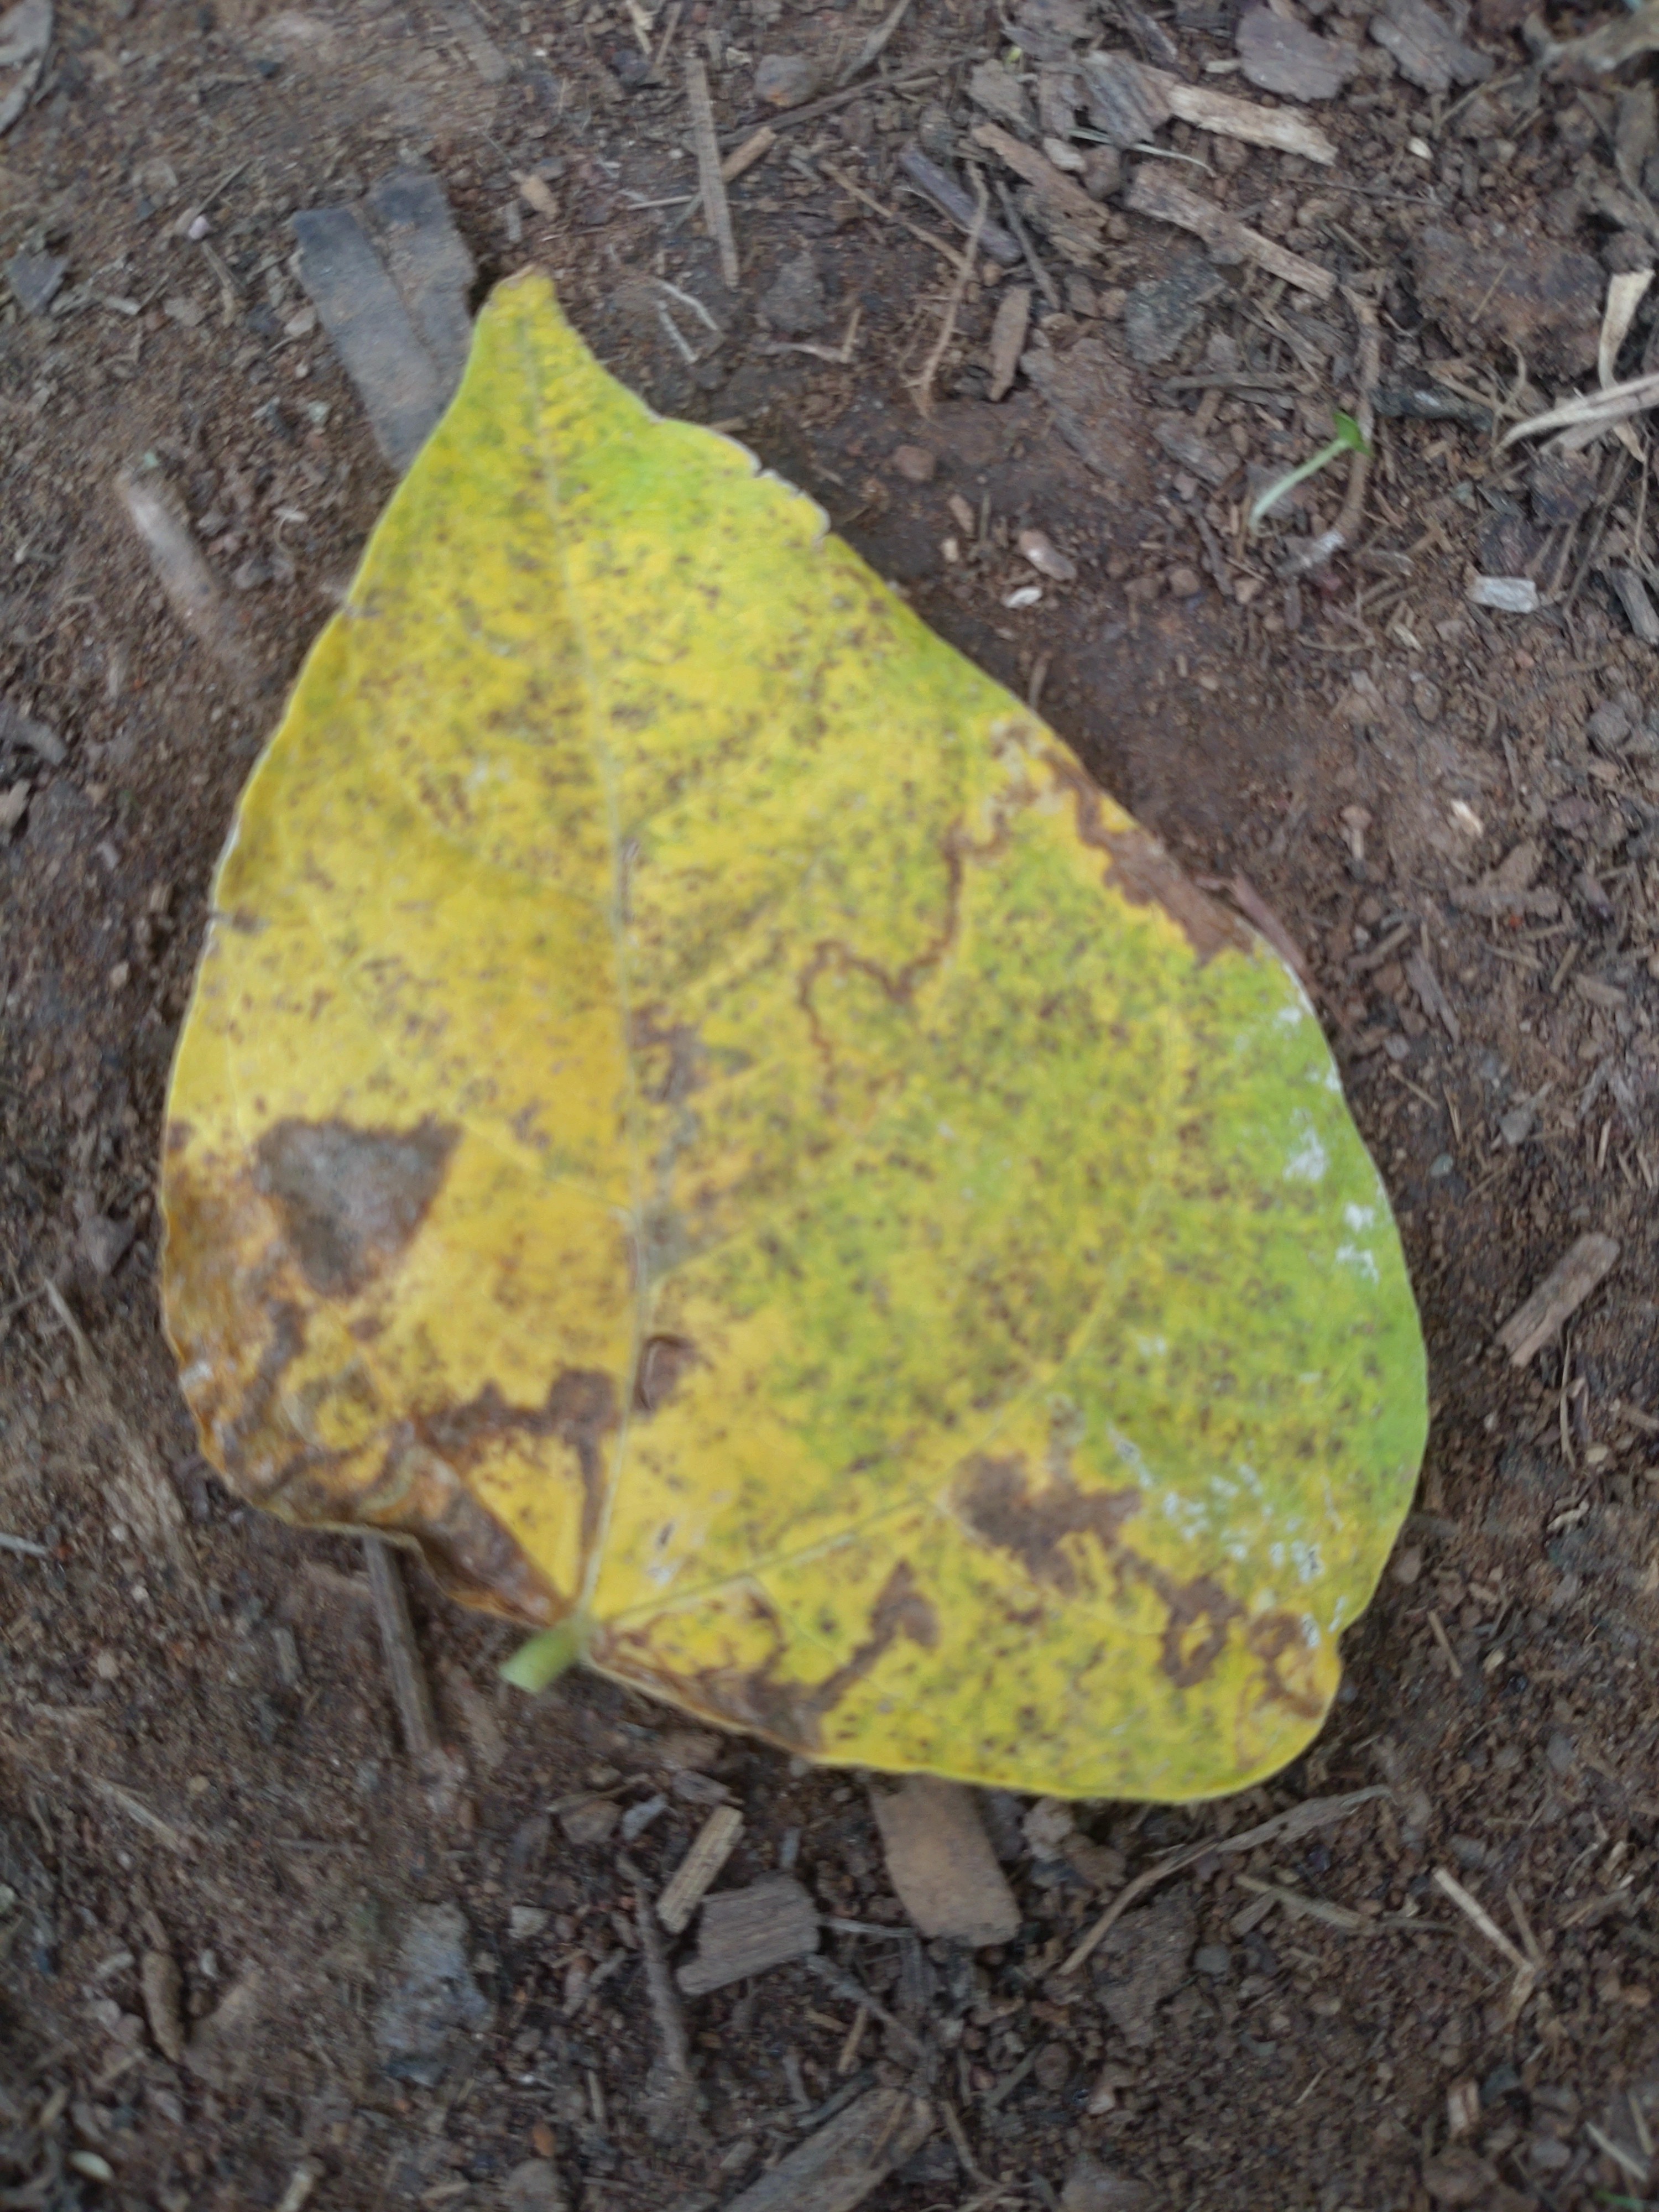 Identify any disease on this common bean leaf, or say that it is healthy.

anthracnose
